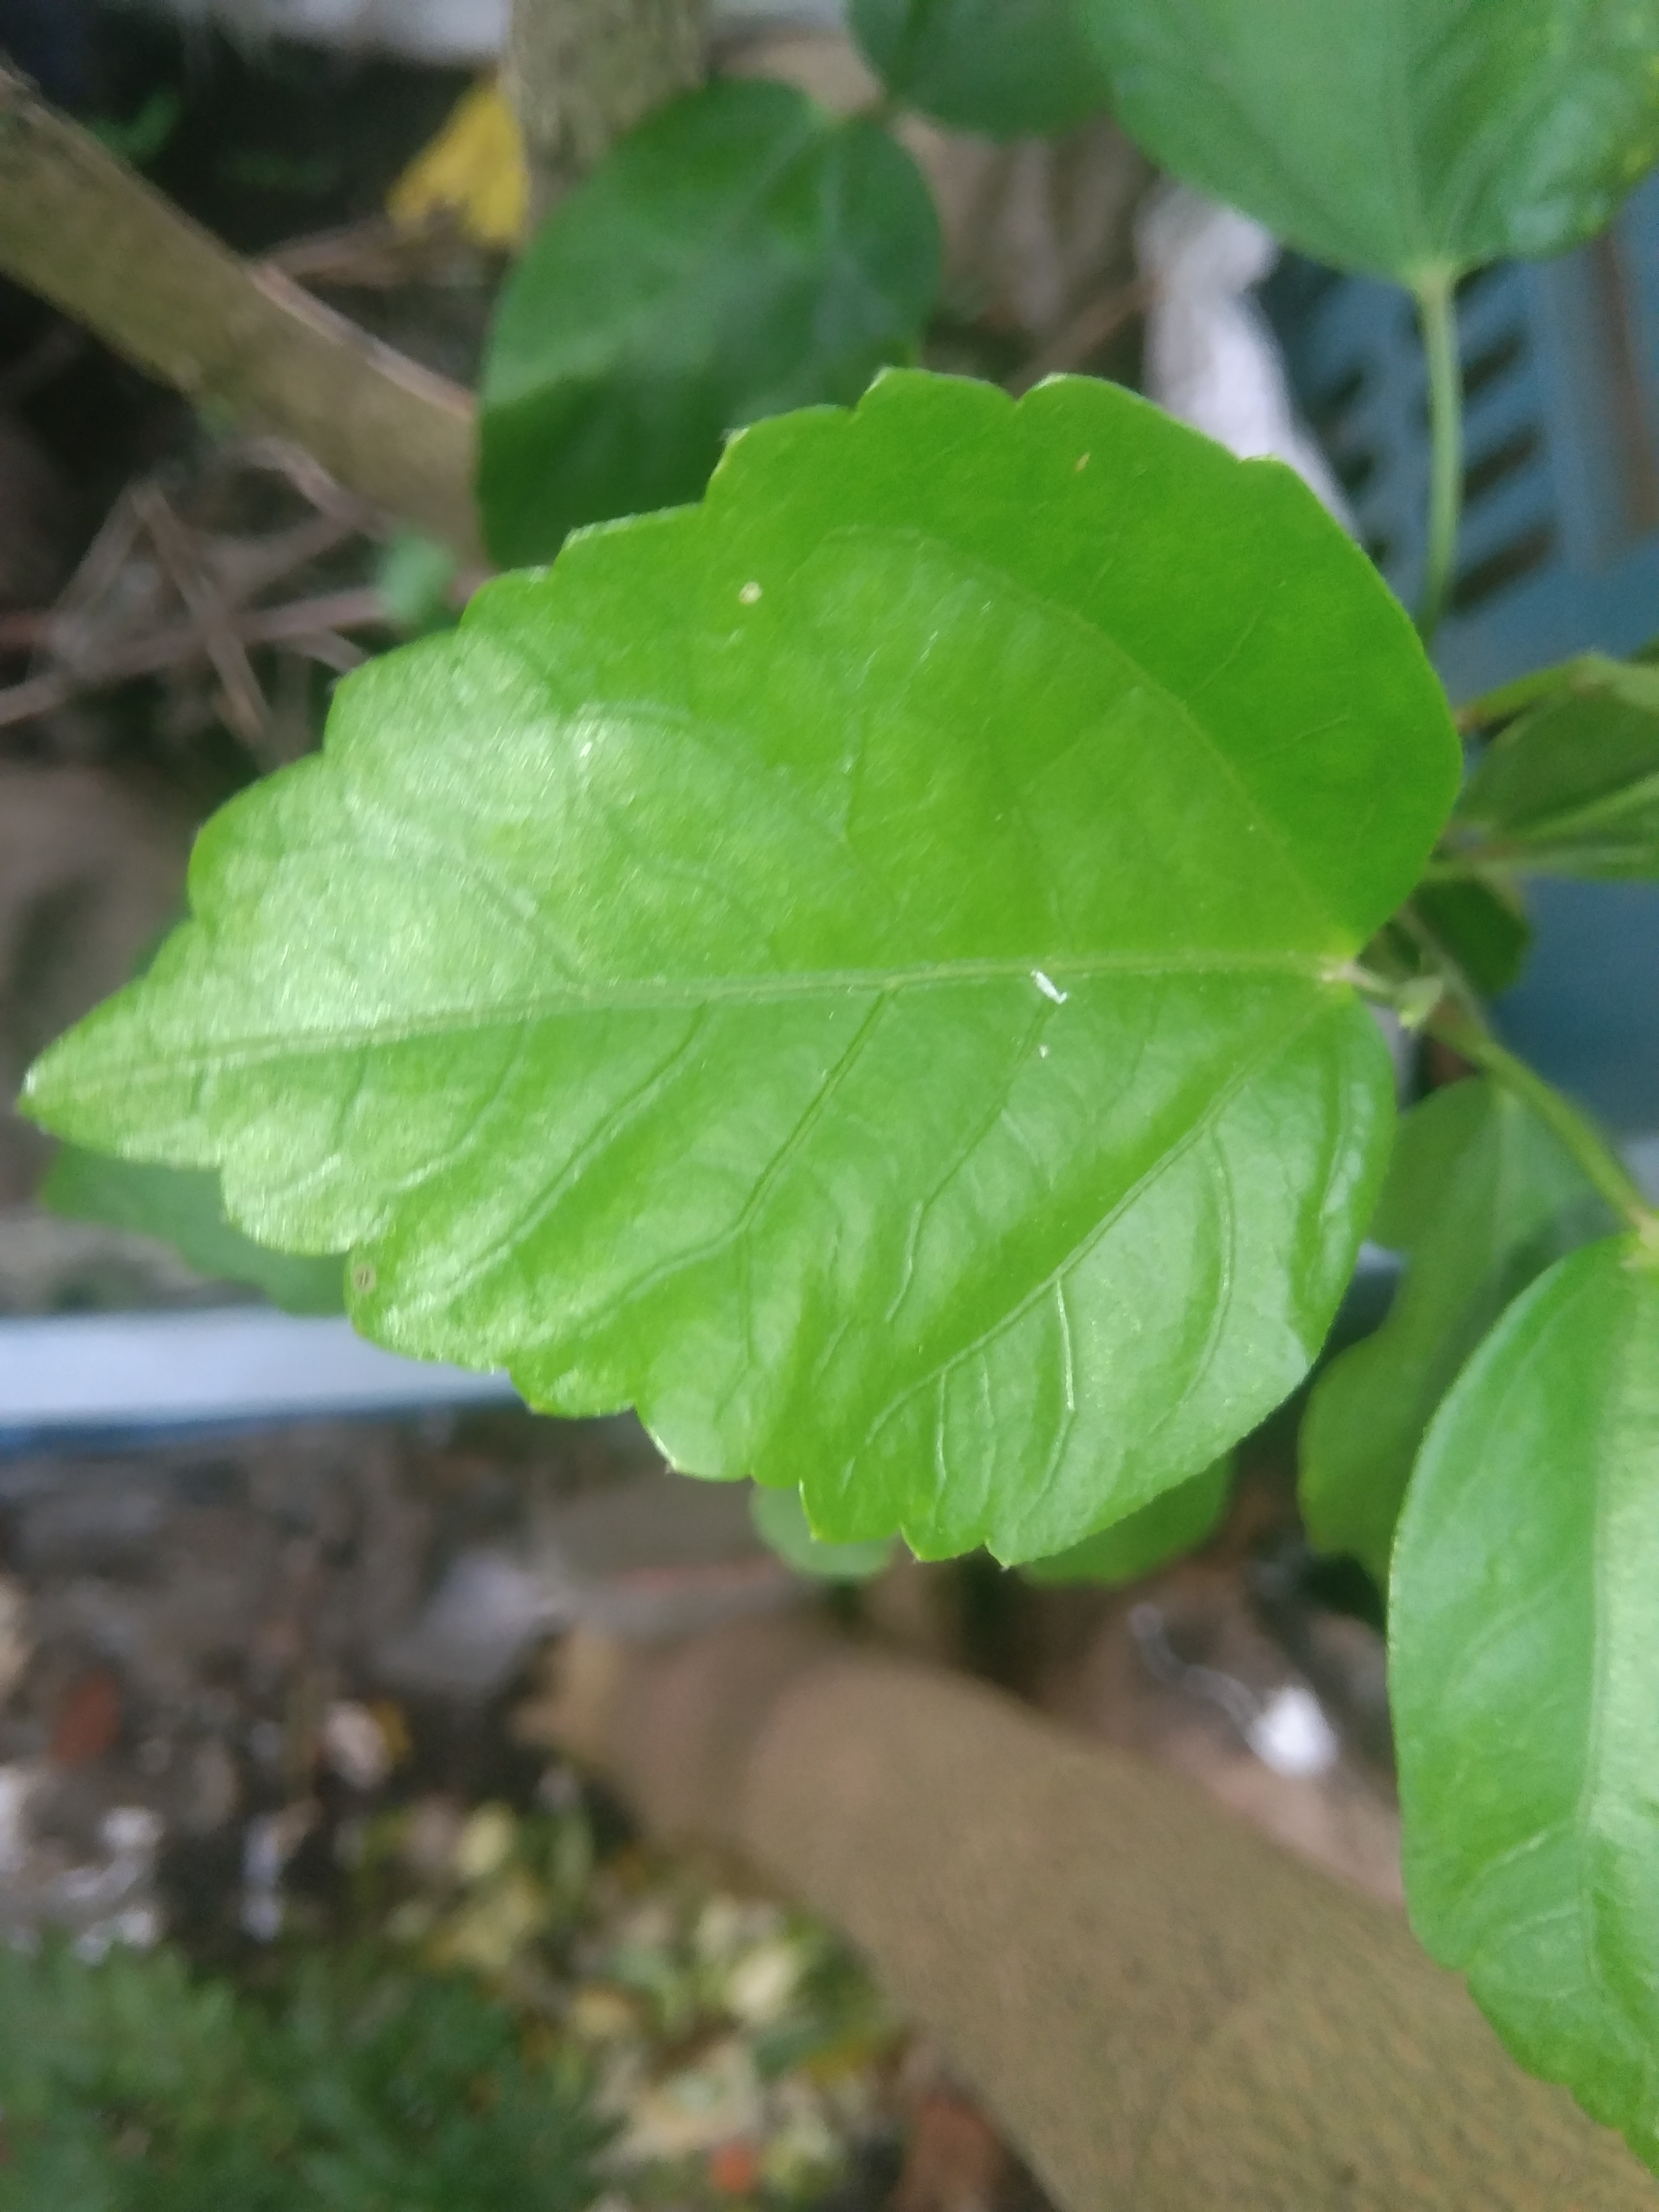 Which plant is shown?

hibiscus
